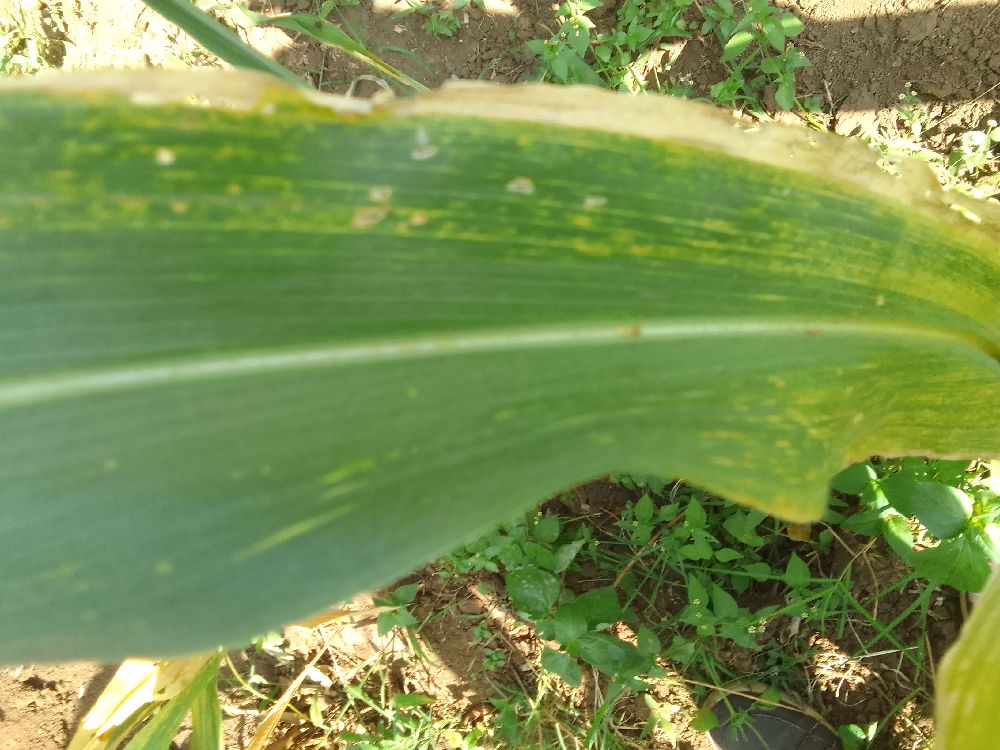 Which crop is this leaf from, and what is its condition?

maize, maize lethal necrosis
